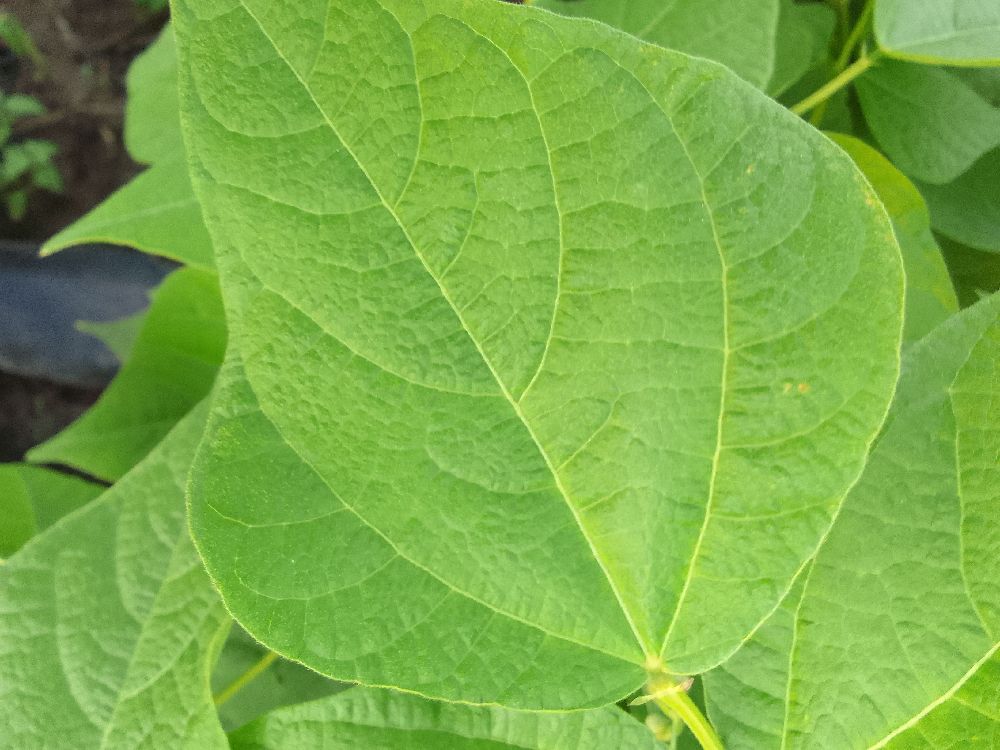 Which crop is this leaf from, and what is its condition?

common bean, healthy
